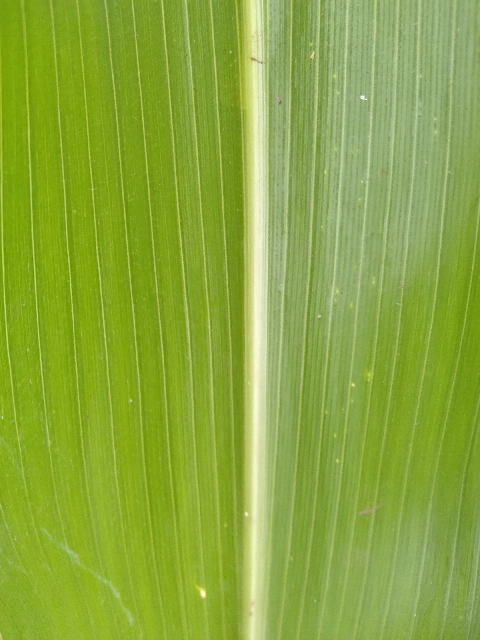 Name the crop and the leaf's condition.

maize, healthy
